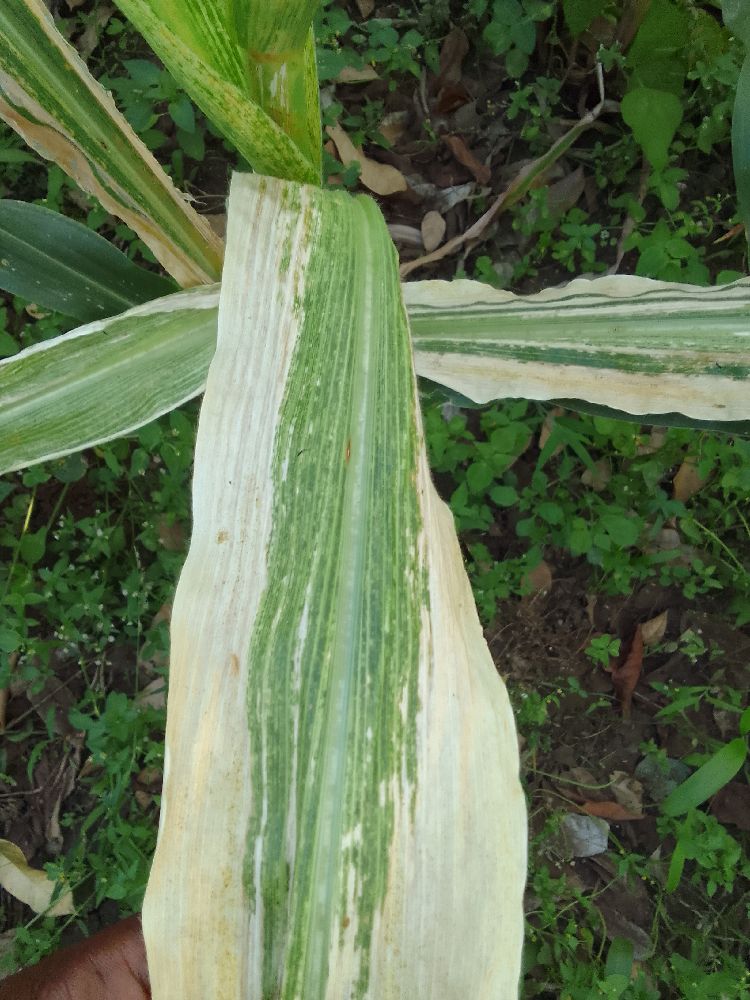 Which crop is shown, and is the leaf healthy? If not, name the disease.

maize, maize lethal necrosis
